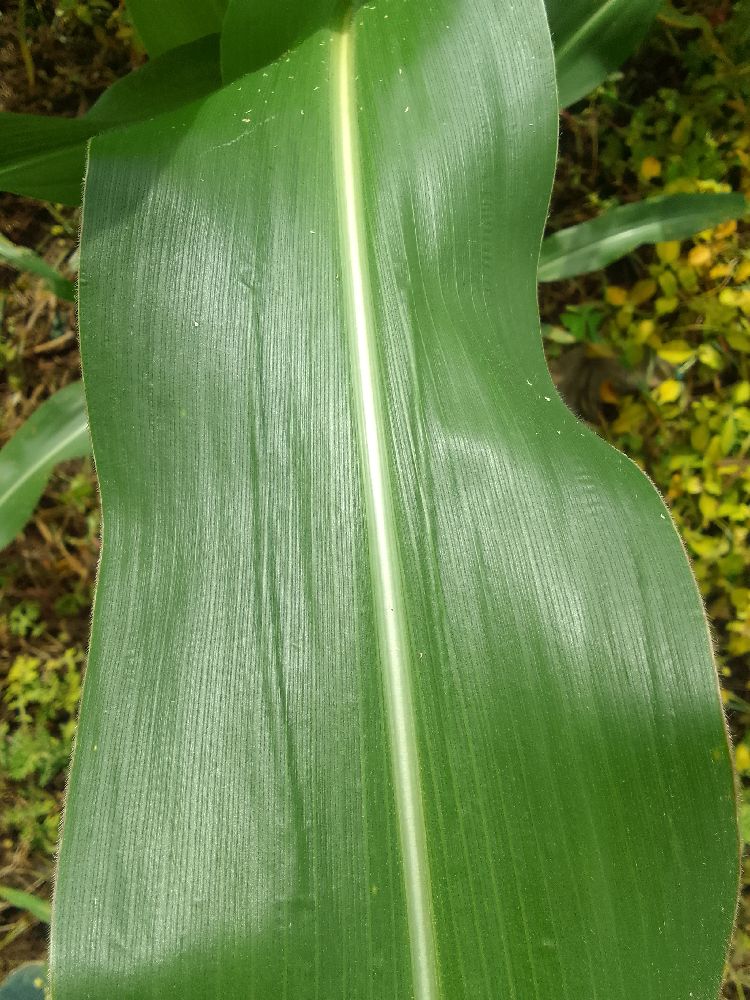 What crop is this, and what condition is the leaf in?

maize, healthy
